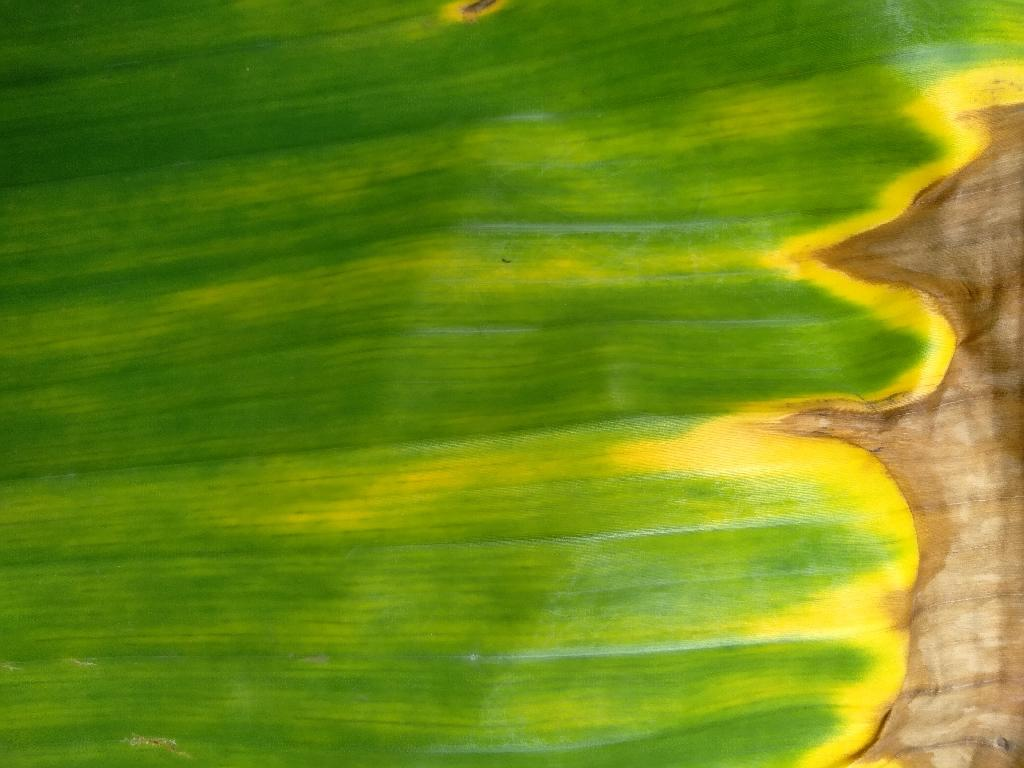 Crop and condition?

banana, fusarium wilt race 1
